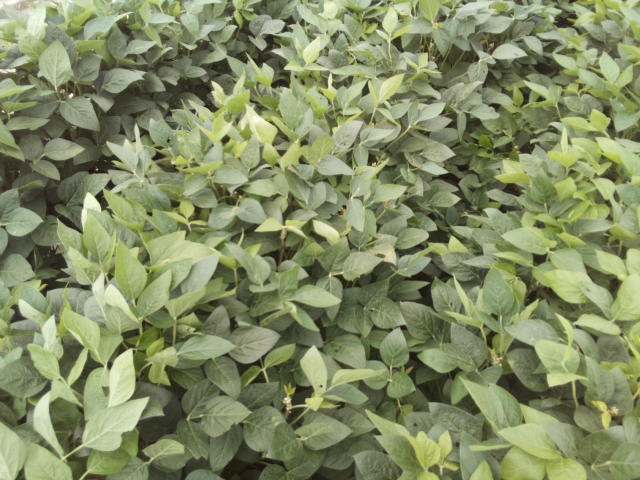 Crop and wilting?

soybean, leaflets folding inward at secondary pulvinus with no turgor loss in leaflets or petioles
